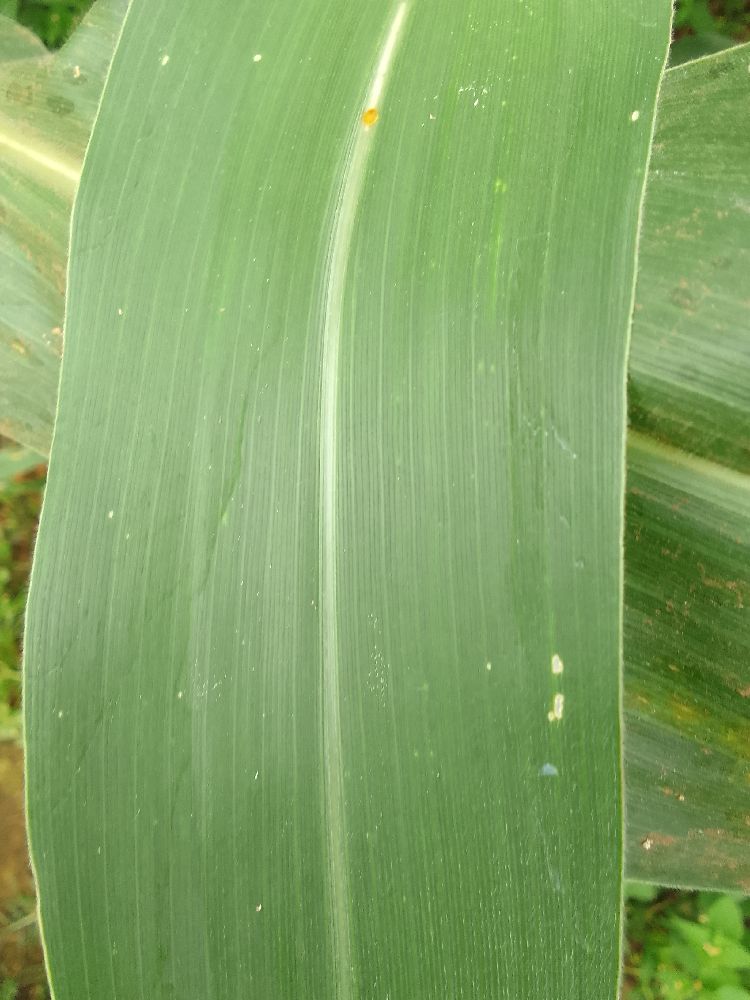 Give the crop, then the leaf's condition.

maize, healthy
